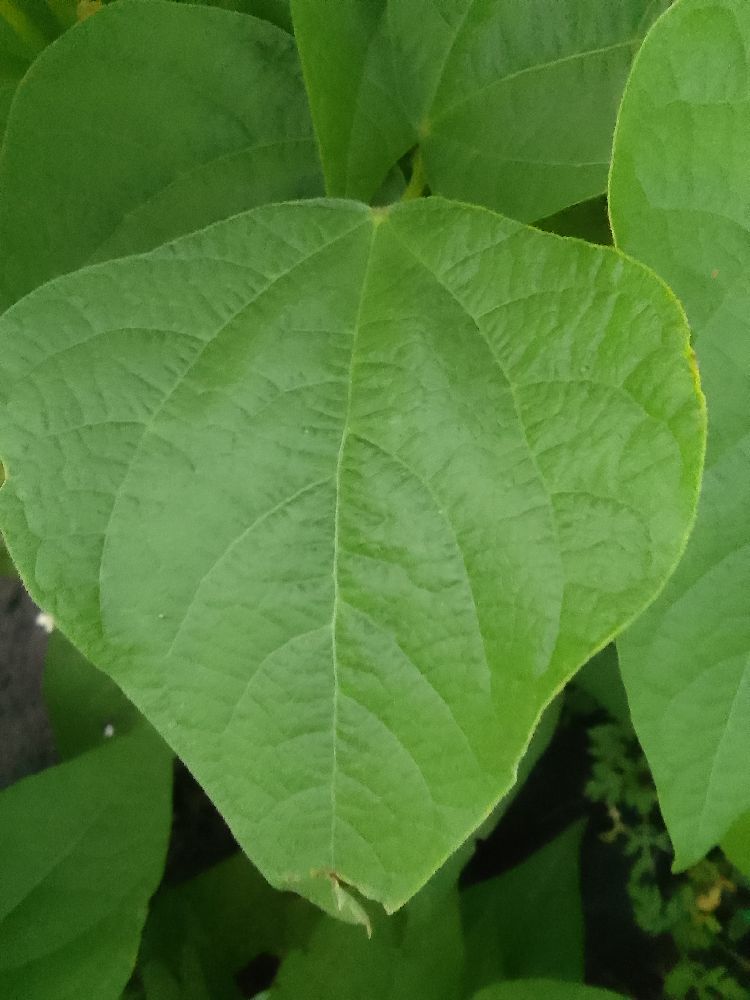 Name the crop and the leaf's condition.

common bean, healthy
